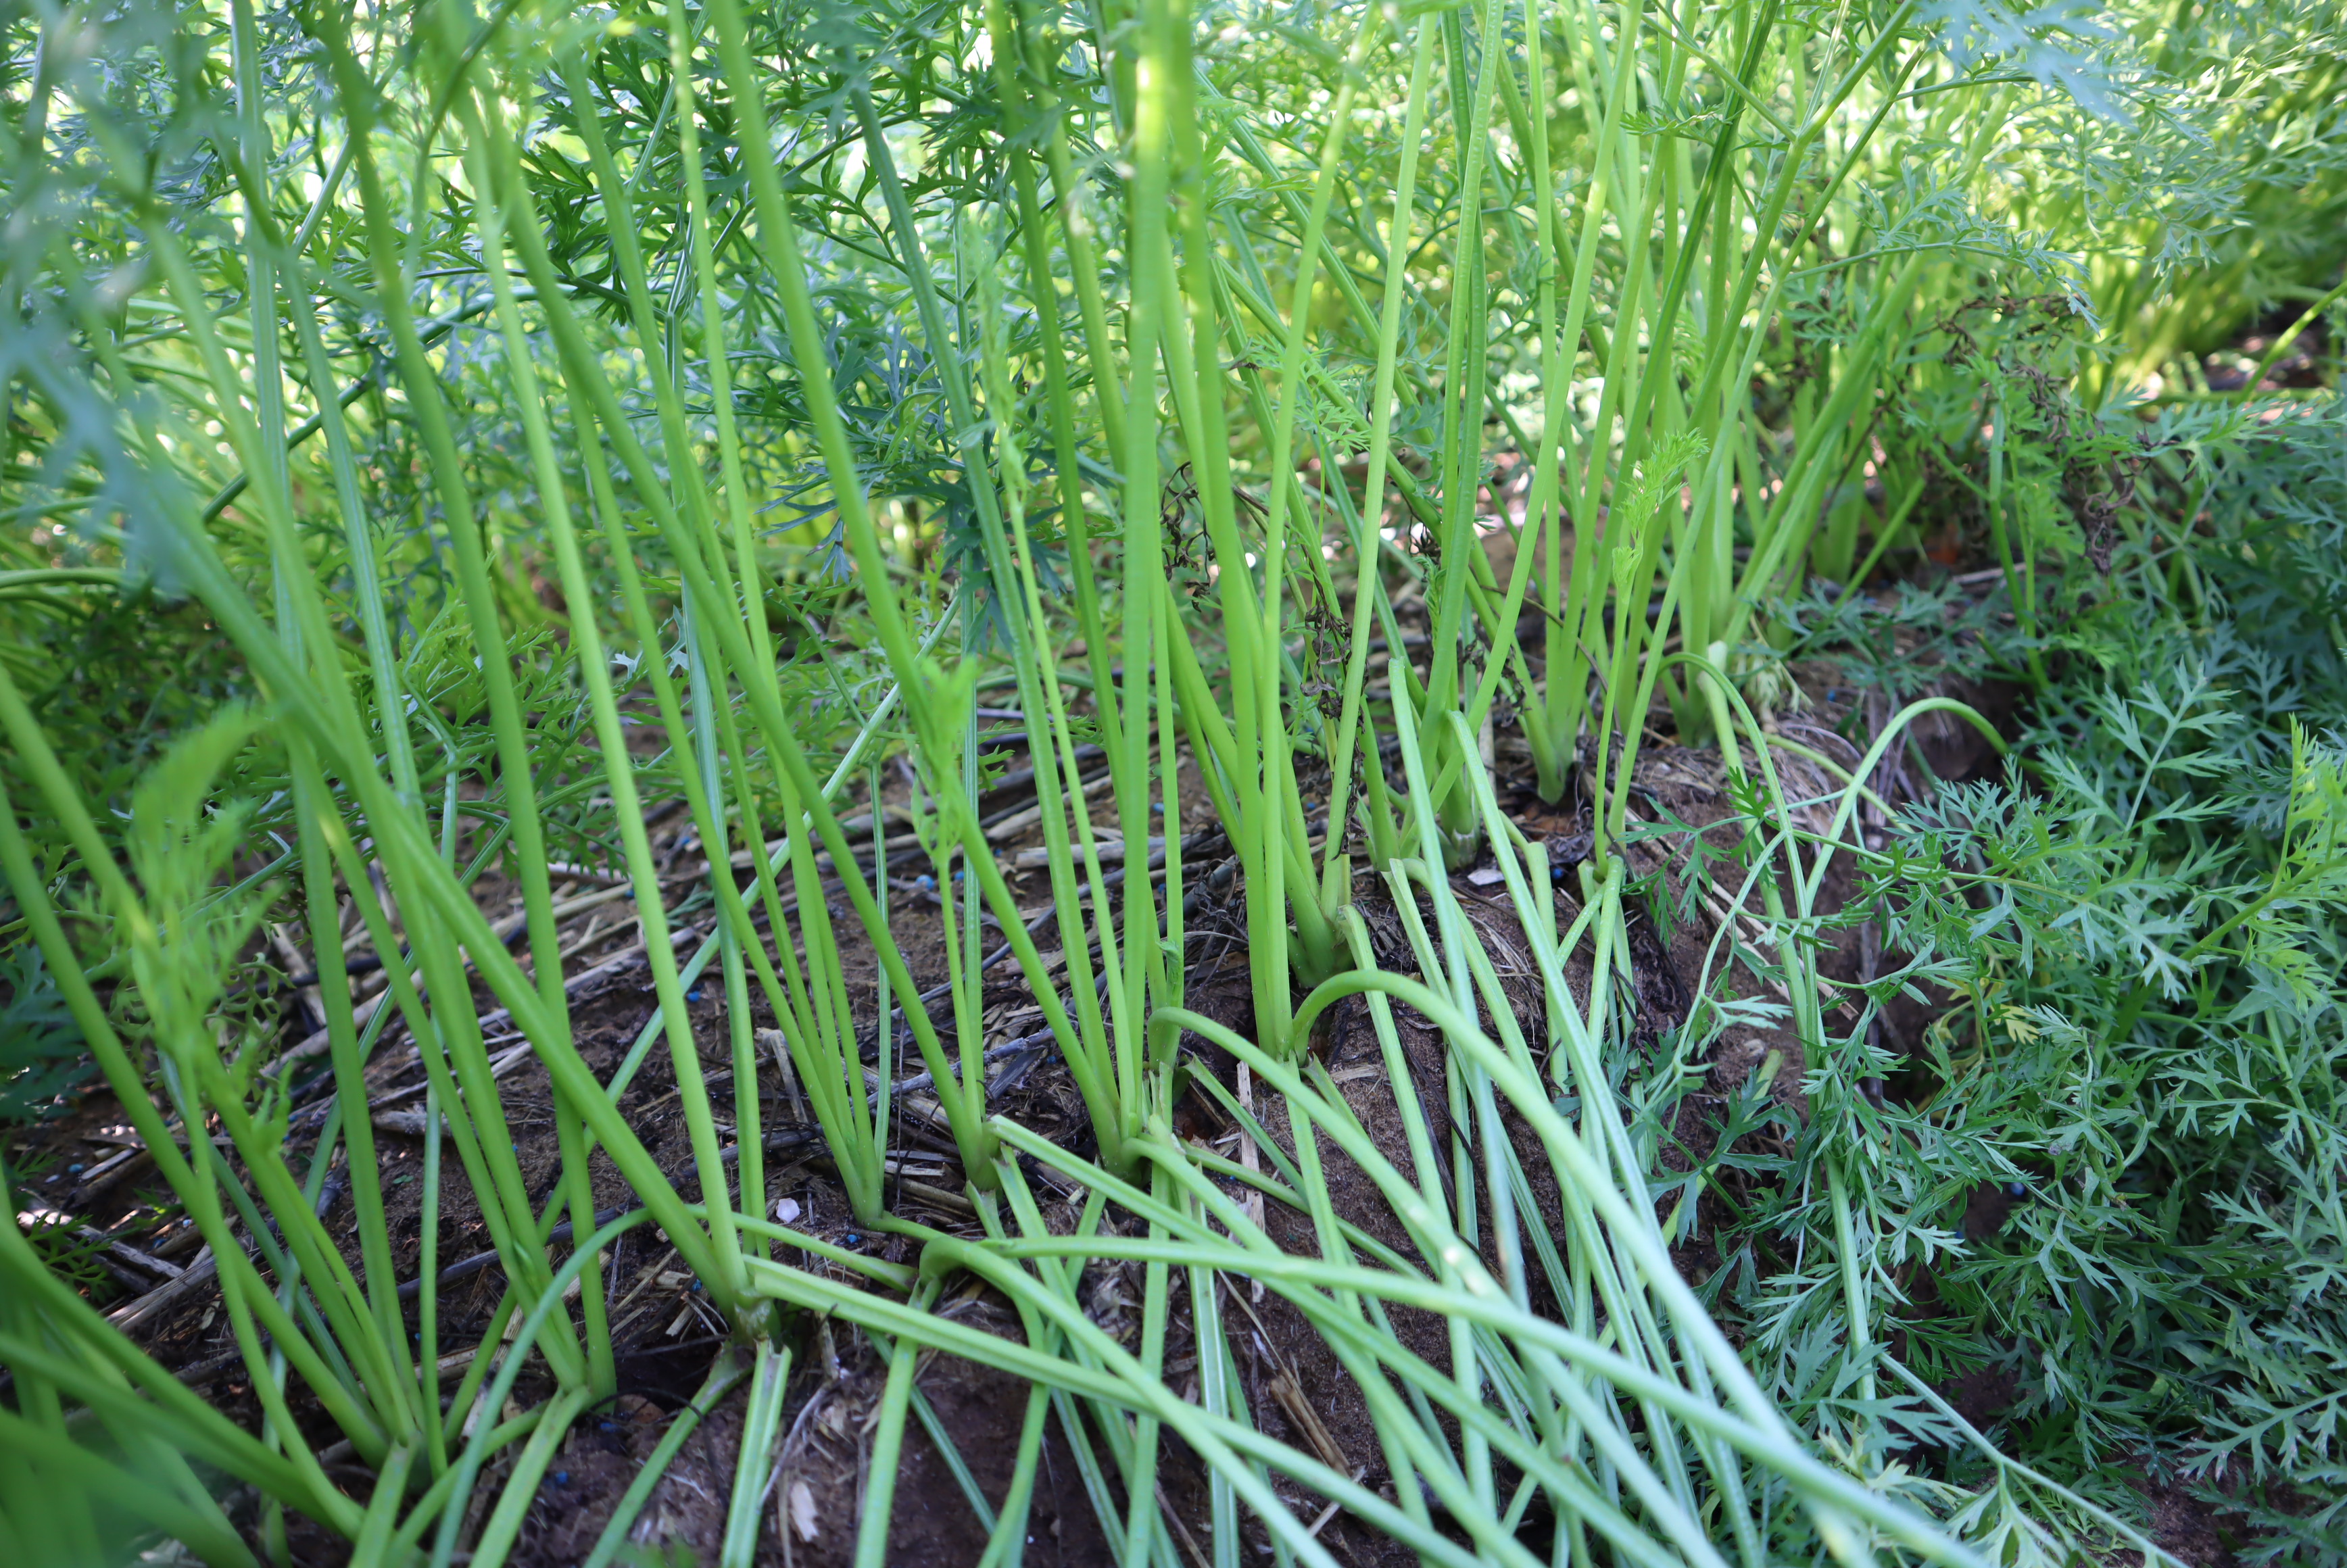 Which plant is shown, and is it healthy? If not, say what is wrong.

carrot, healthy
